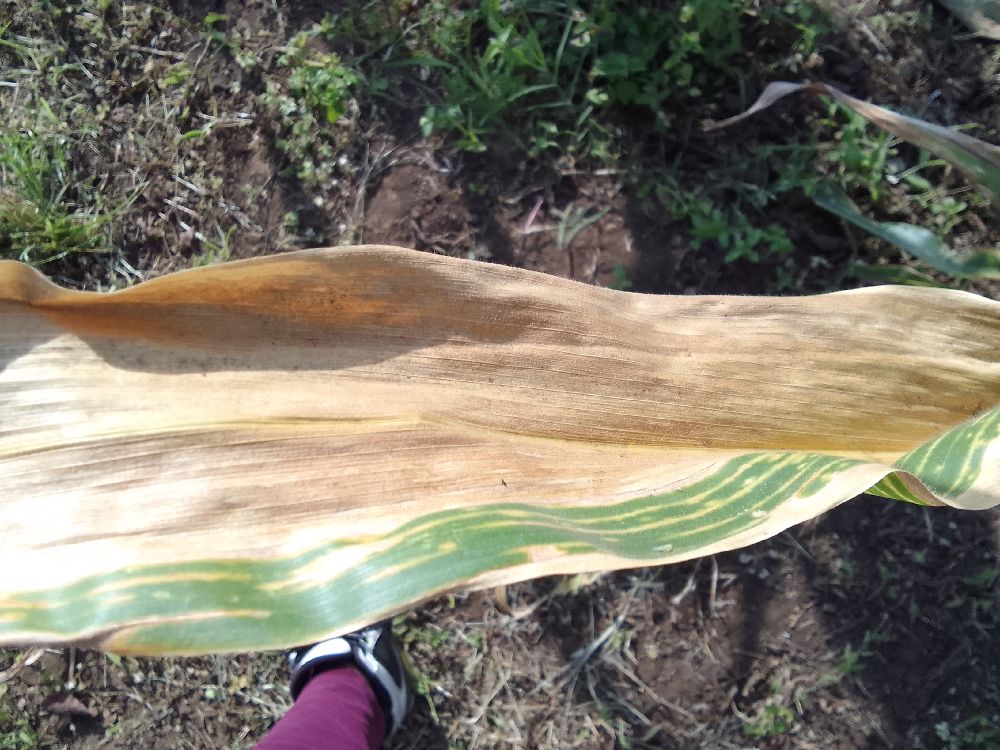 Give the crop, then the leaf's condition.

maize, maize lethal necrosis
